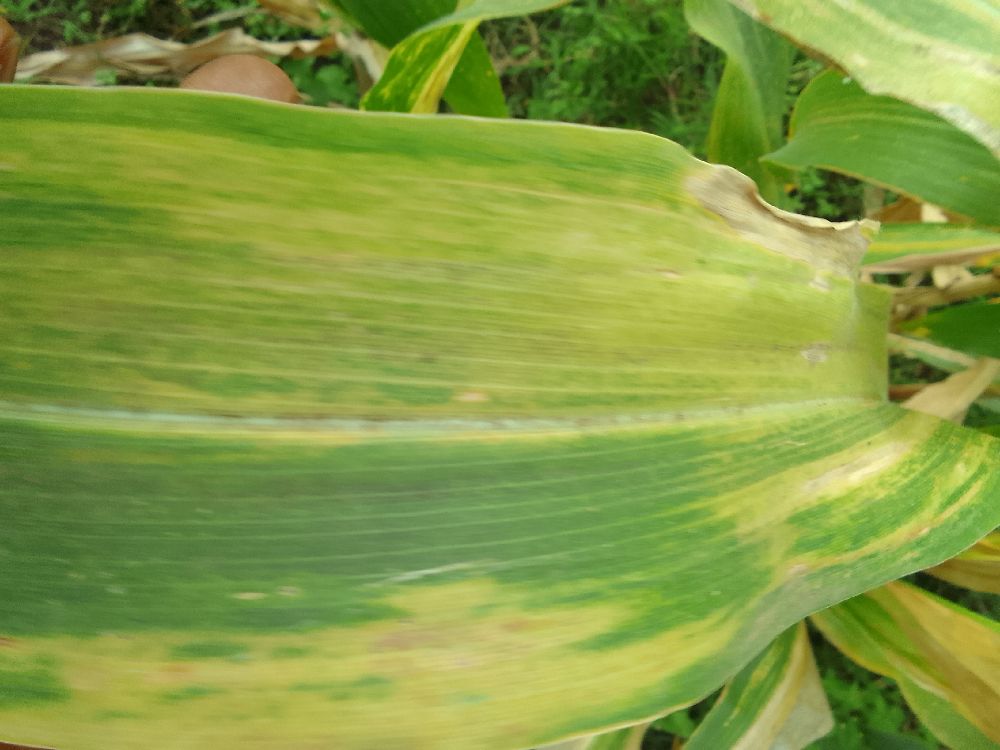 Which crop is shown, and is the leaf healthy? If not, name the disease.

maize, maize lethal necrosis
